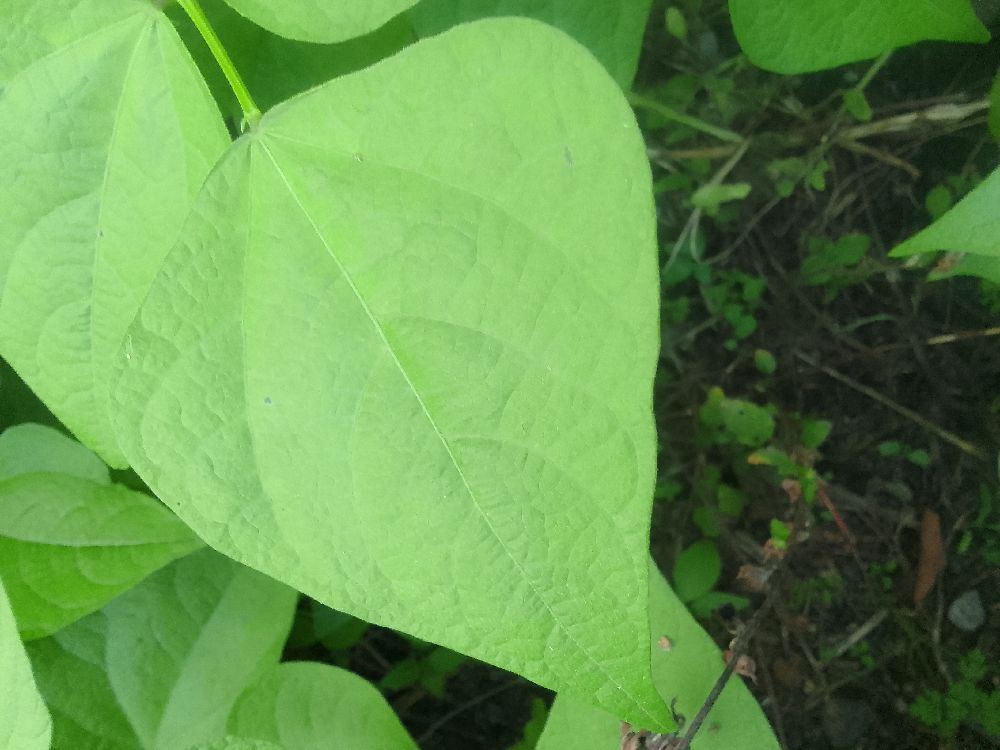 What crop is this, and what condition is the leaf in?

common bean, healthy
